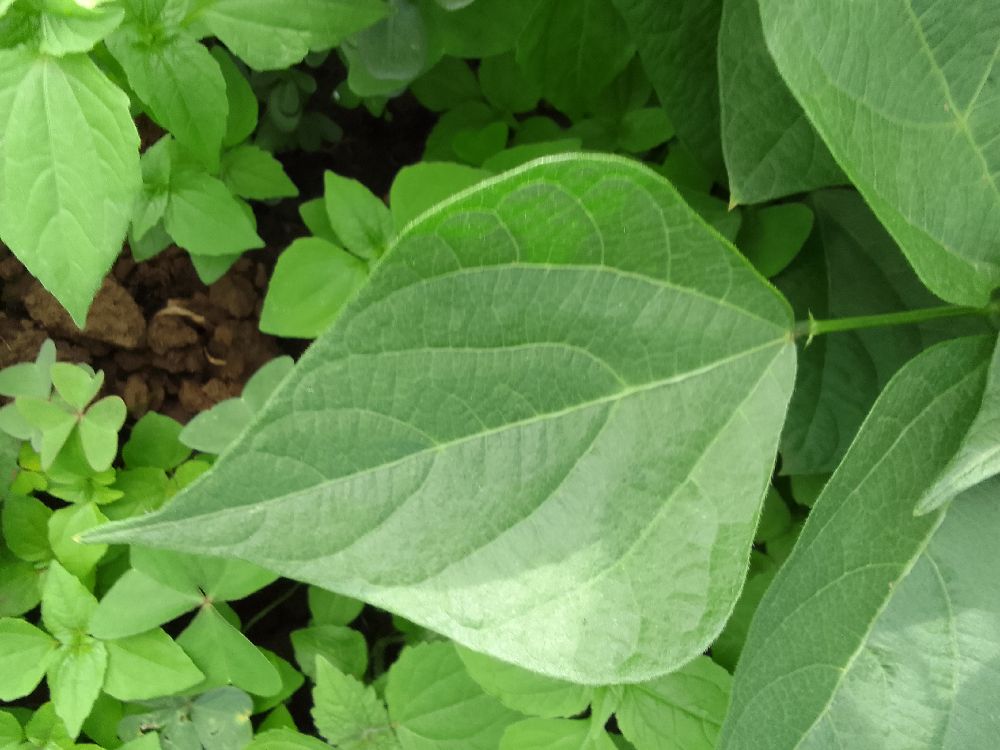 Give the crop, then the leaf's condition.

common bean, healthy
